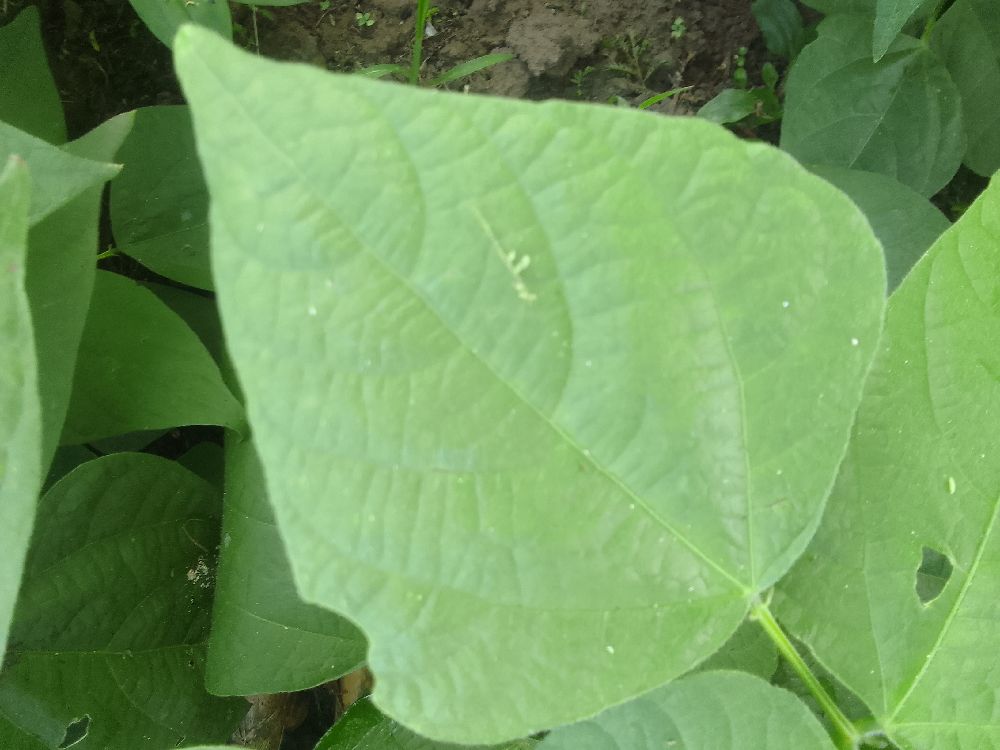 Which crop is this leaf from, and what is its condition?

common bean, healthy
